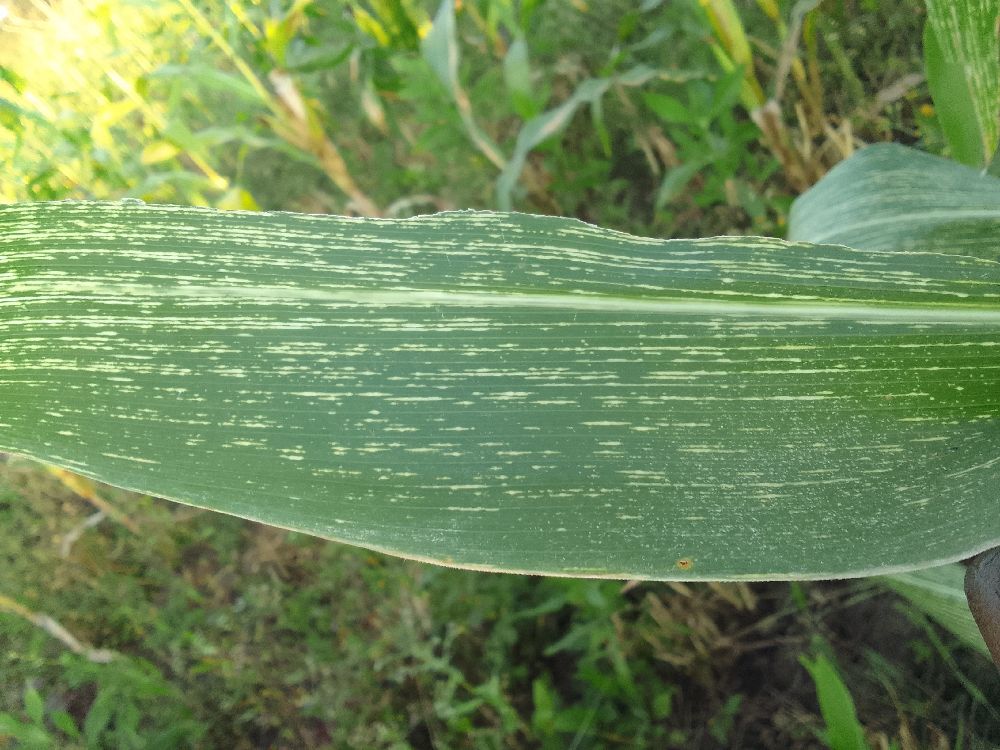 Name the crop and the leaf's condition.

maize, maize streak virus
